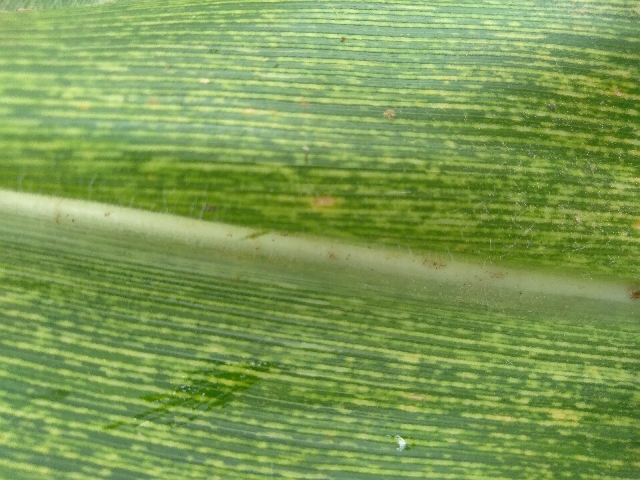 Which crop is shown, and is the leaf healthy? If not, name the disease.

maize, maize streak virus
